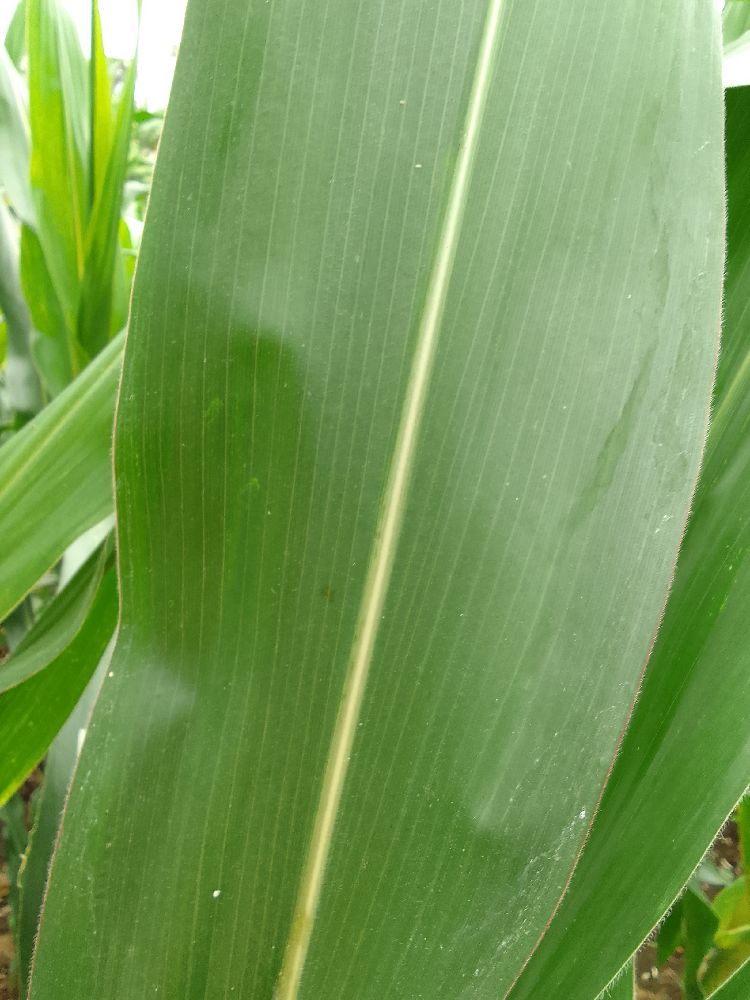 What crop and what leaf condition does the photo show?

maize, healthy
